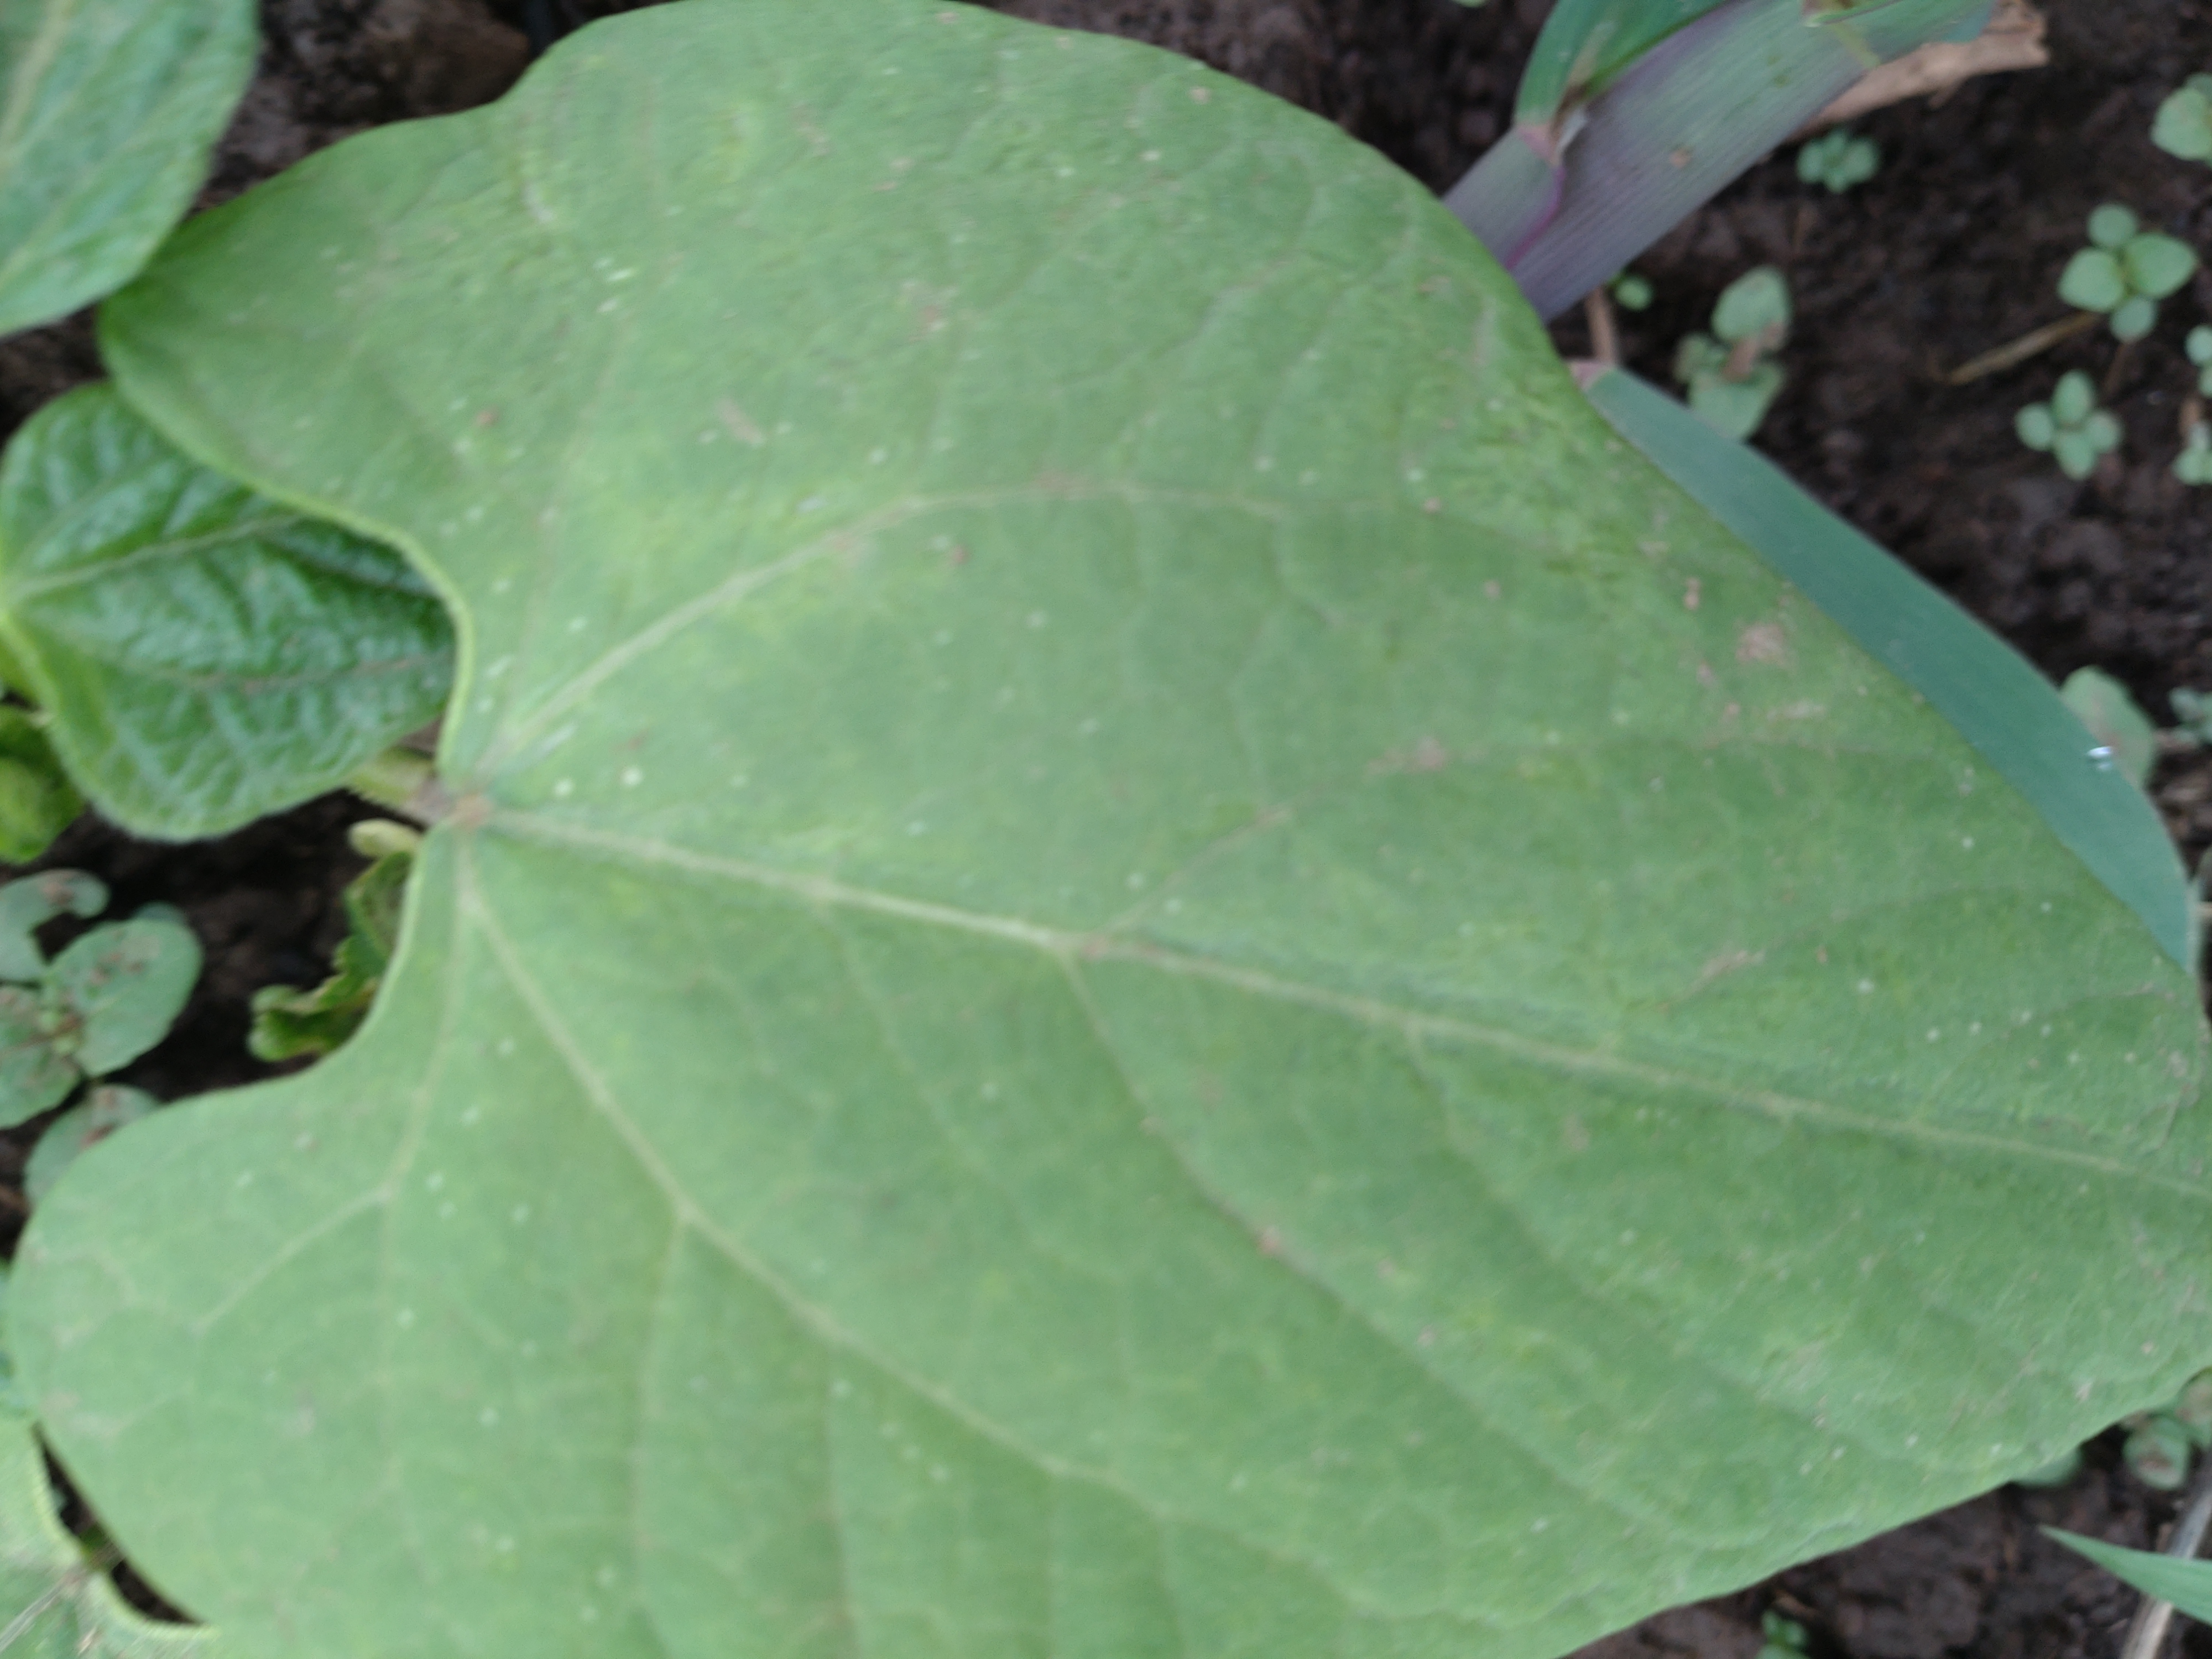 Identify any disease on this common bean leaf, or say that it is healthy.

healthy
